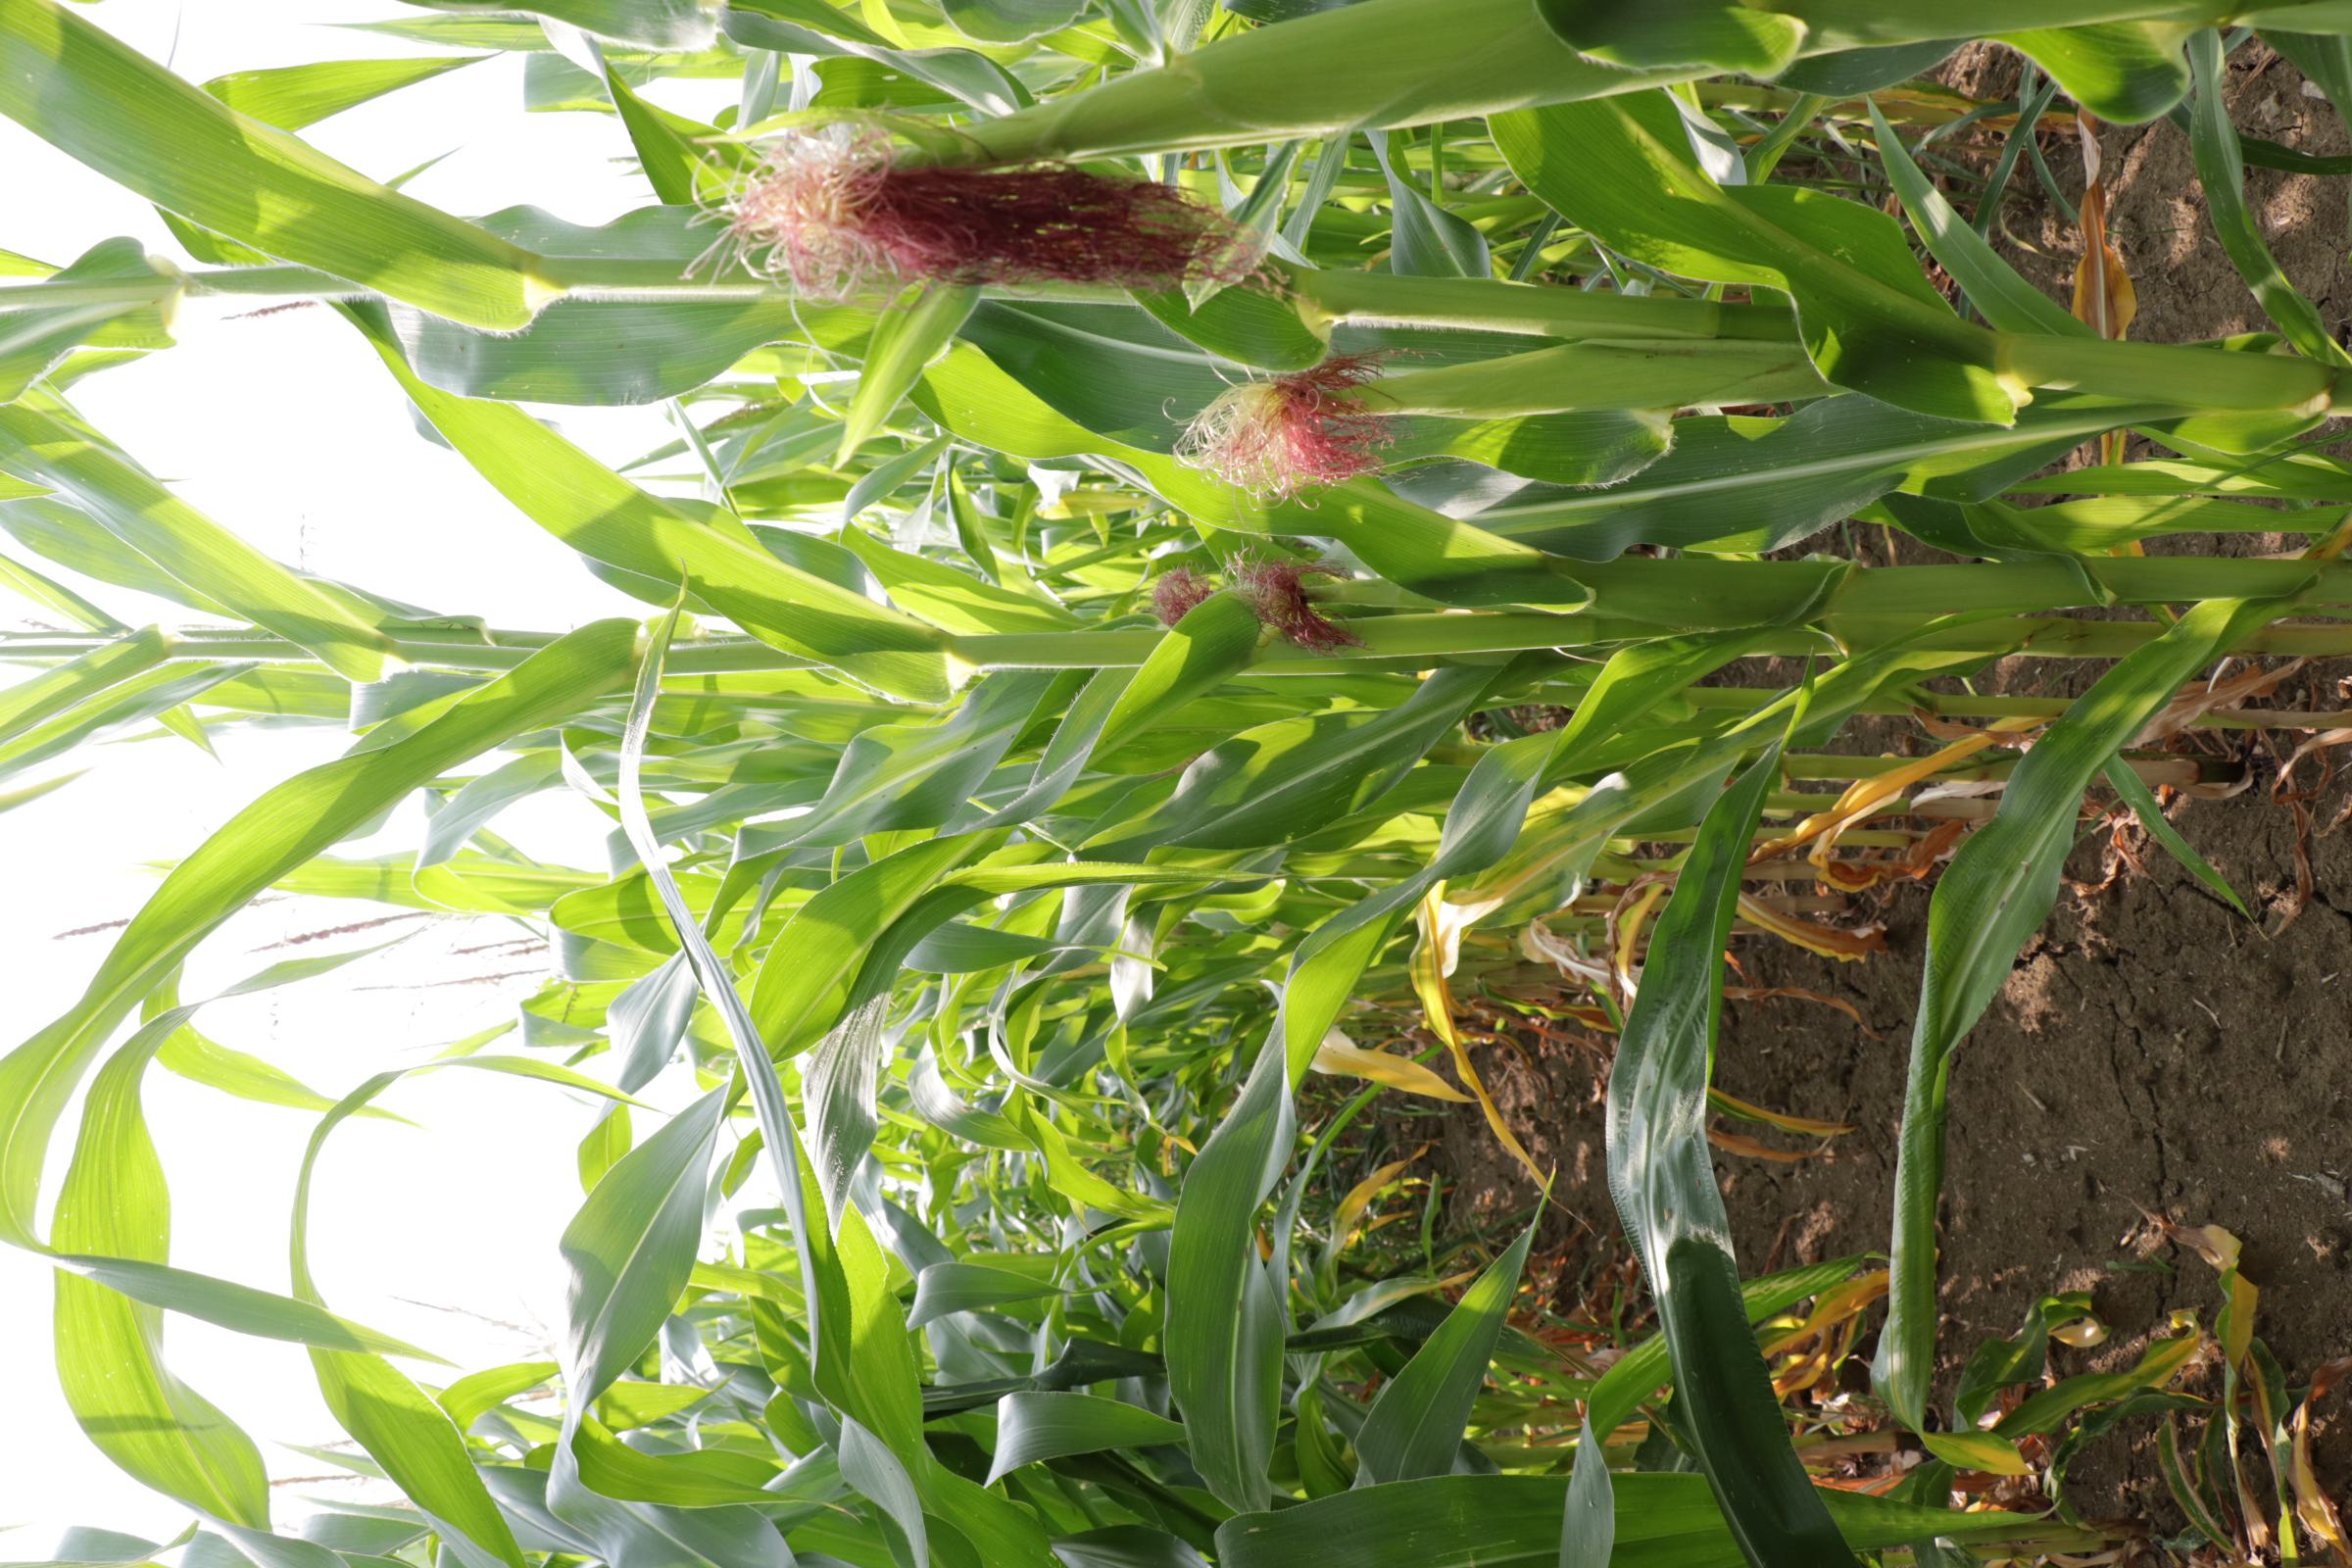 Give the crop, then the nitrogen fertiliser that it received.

maize, full nitrogen fertilisation
